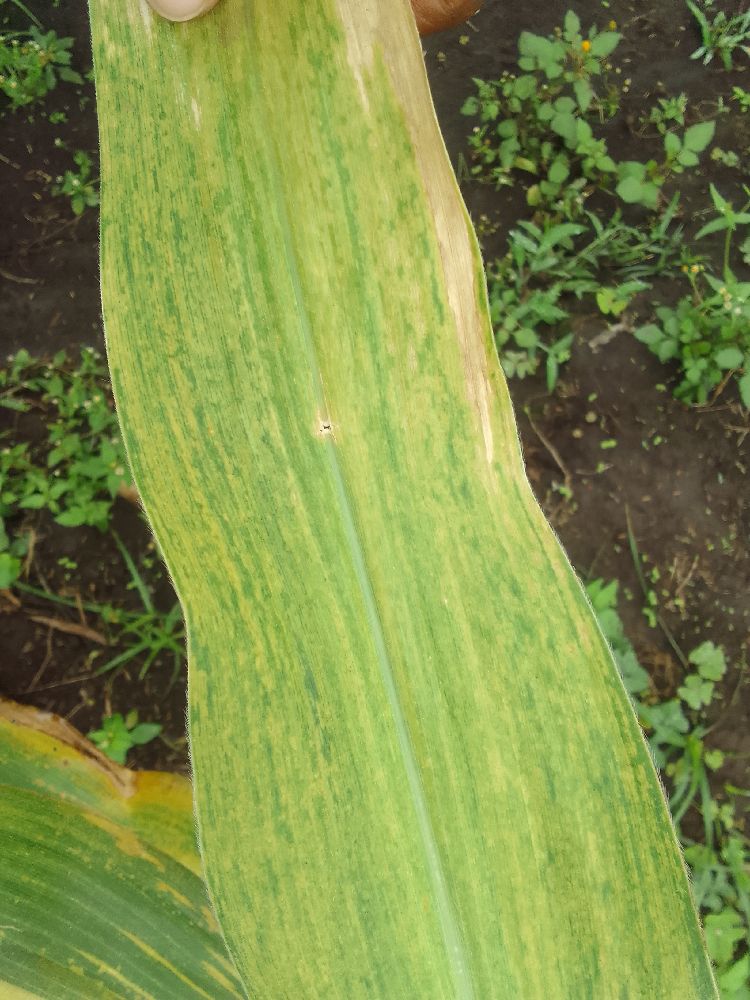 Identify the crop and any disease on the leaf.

maize, maize lethal necrosis
